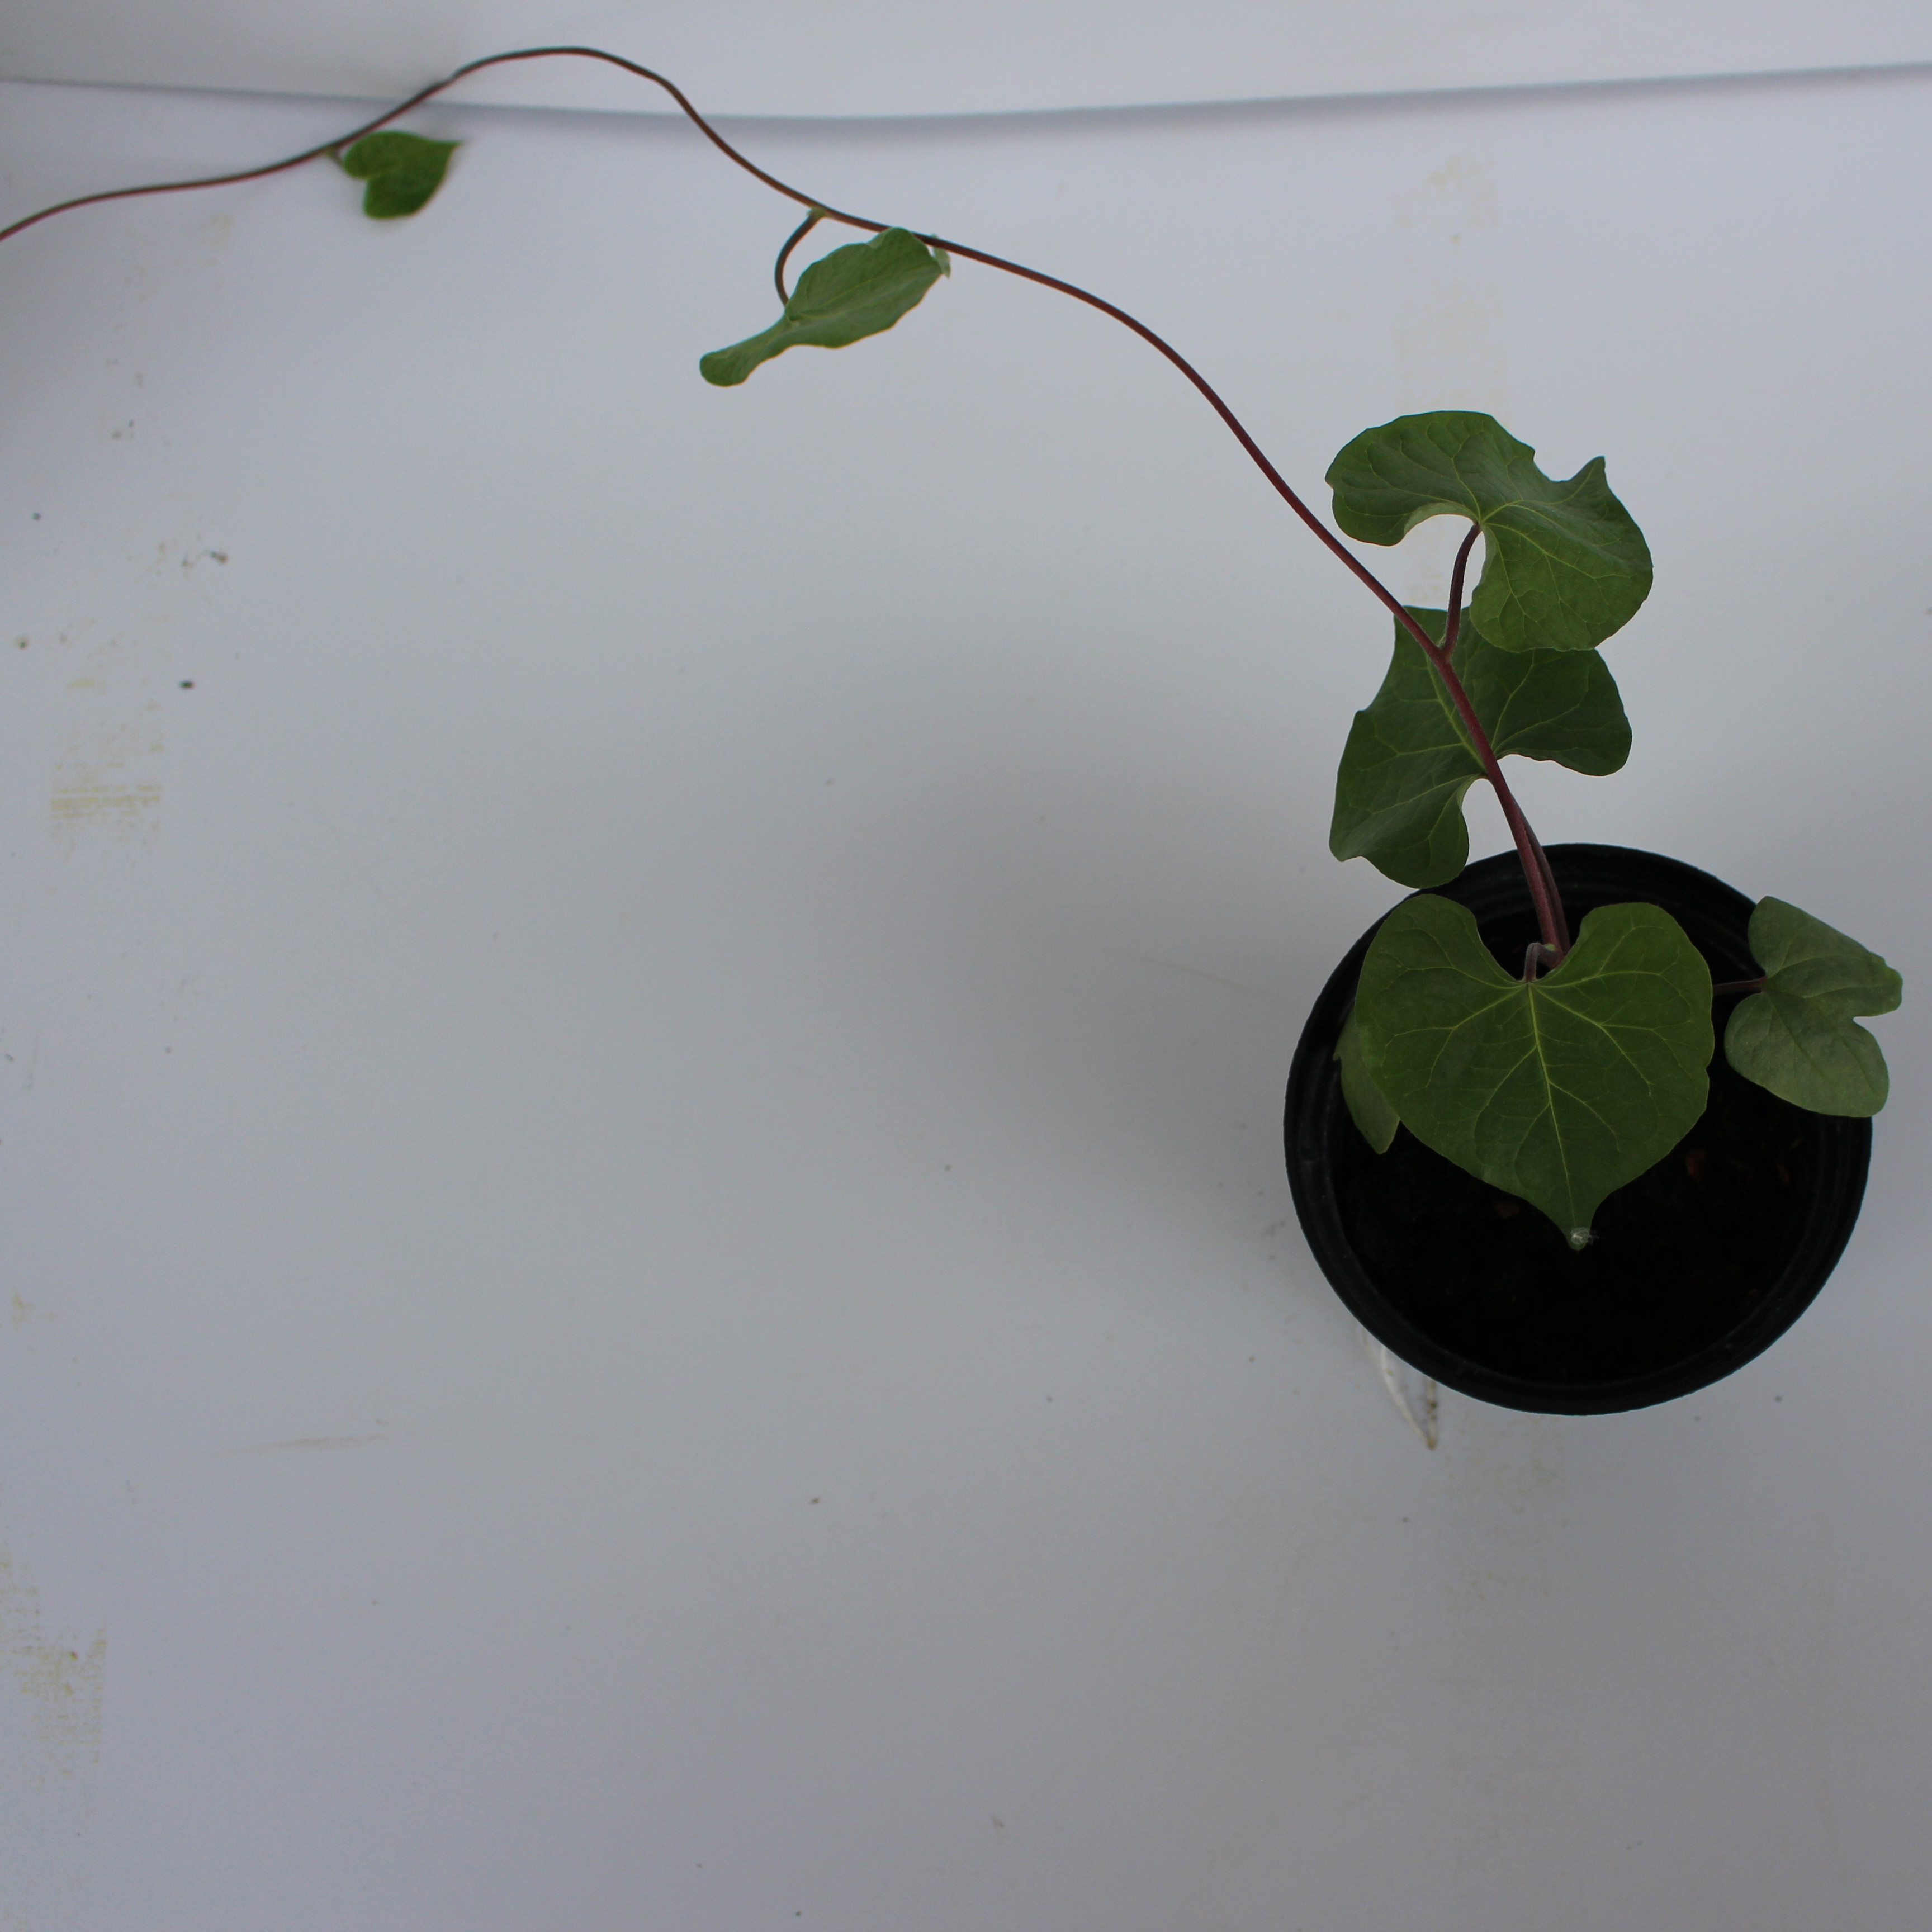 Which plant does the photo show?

Convolvulus arvensis
